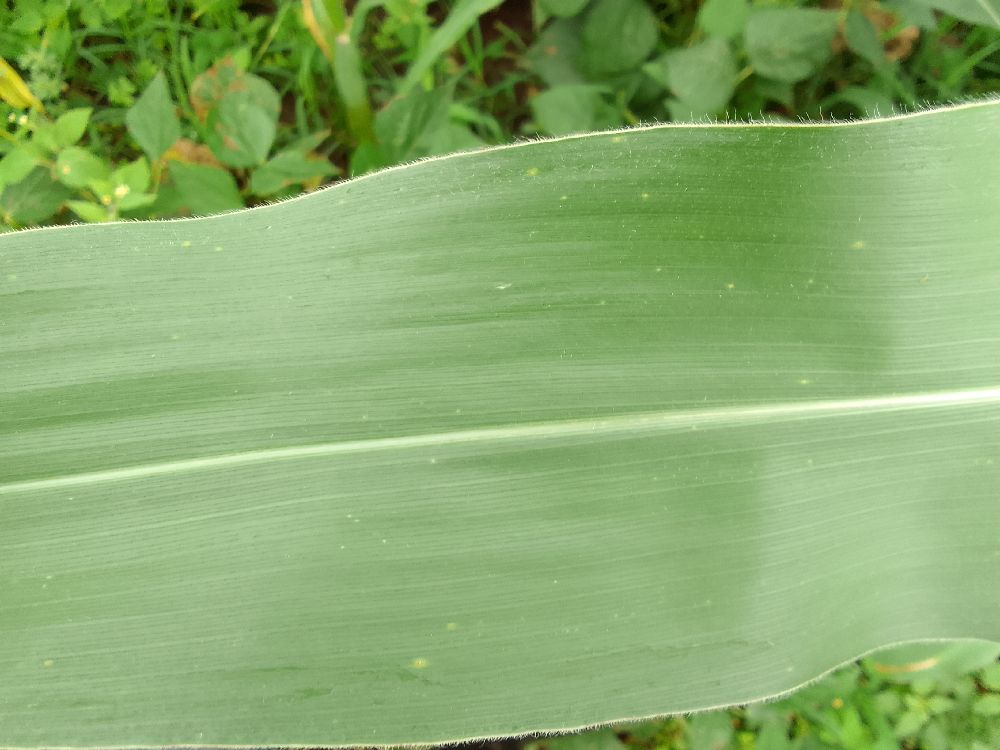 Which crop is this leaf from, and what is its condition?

maize, healthy
